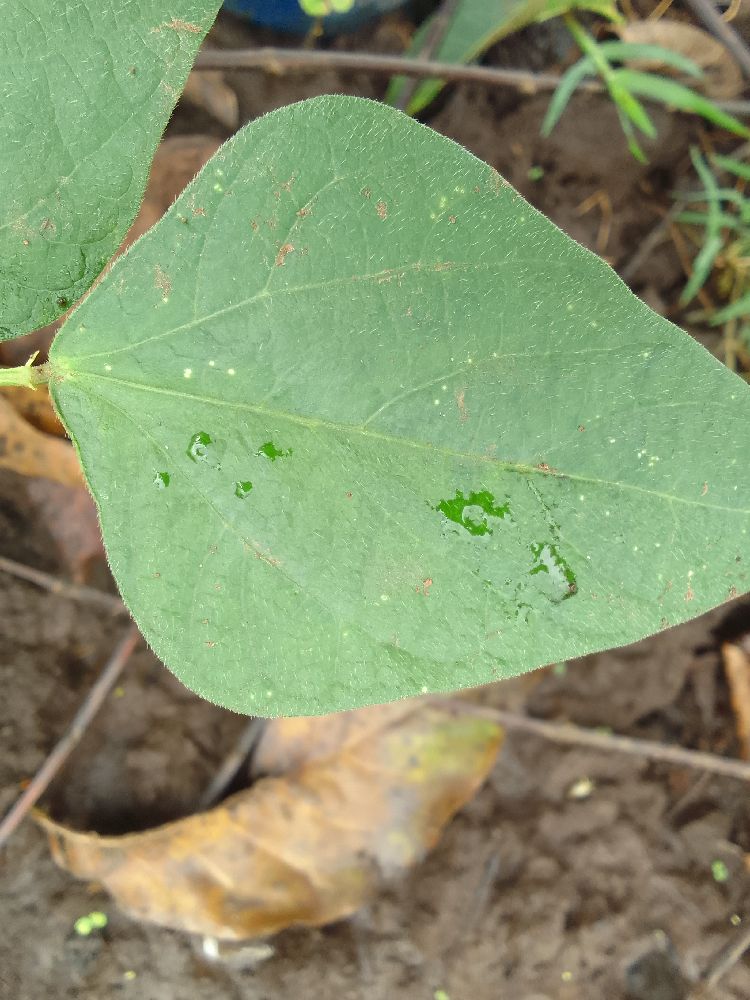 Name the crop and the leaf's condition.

common bean, healthy
